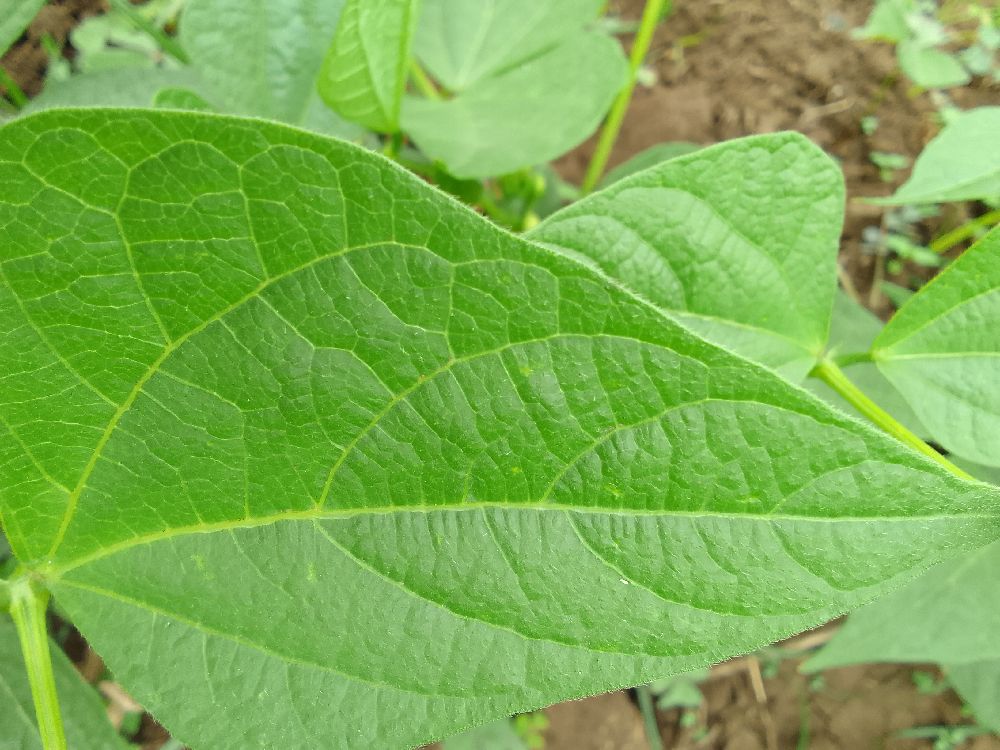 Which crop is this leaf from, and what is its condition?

common bean, healthy
